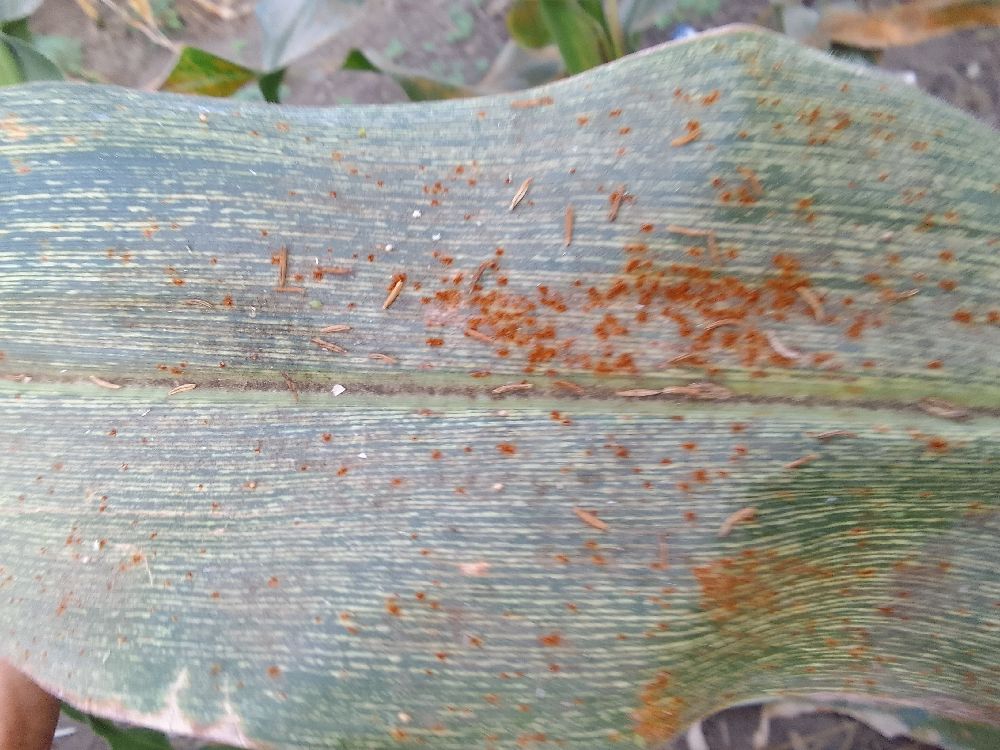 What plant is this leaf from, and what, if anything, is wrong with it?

maize, maize streak virus
